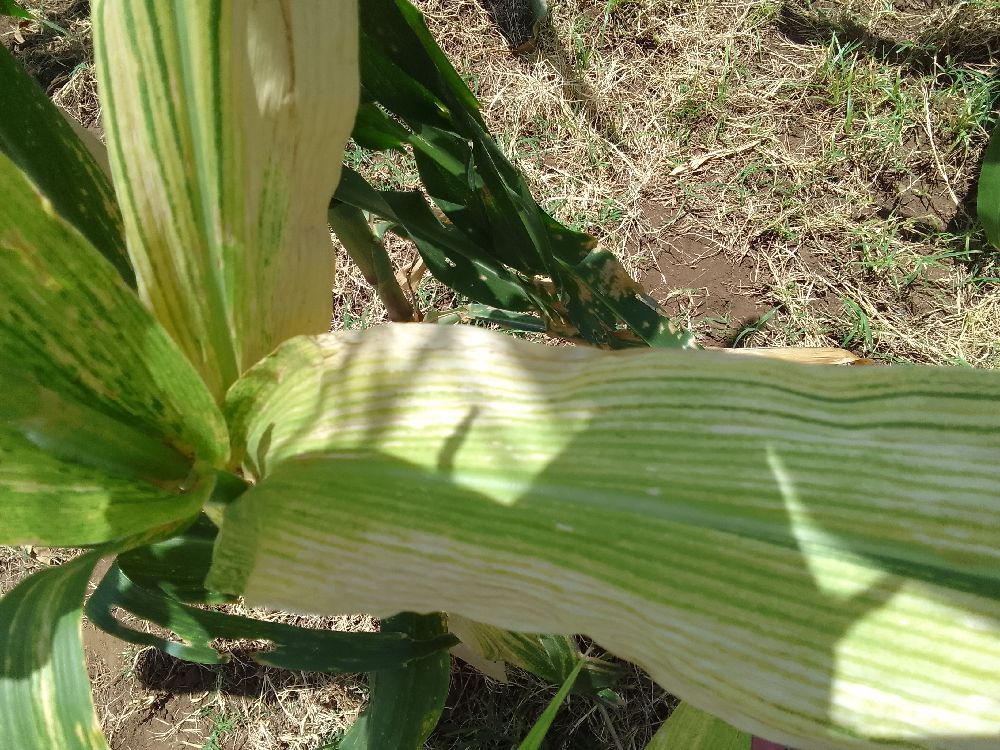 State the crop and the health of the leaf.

maize, maize lethal necrosis
